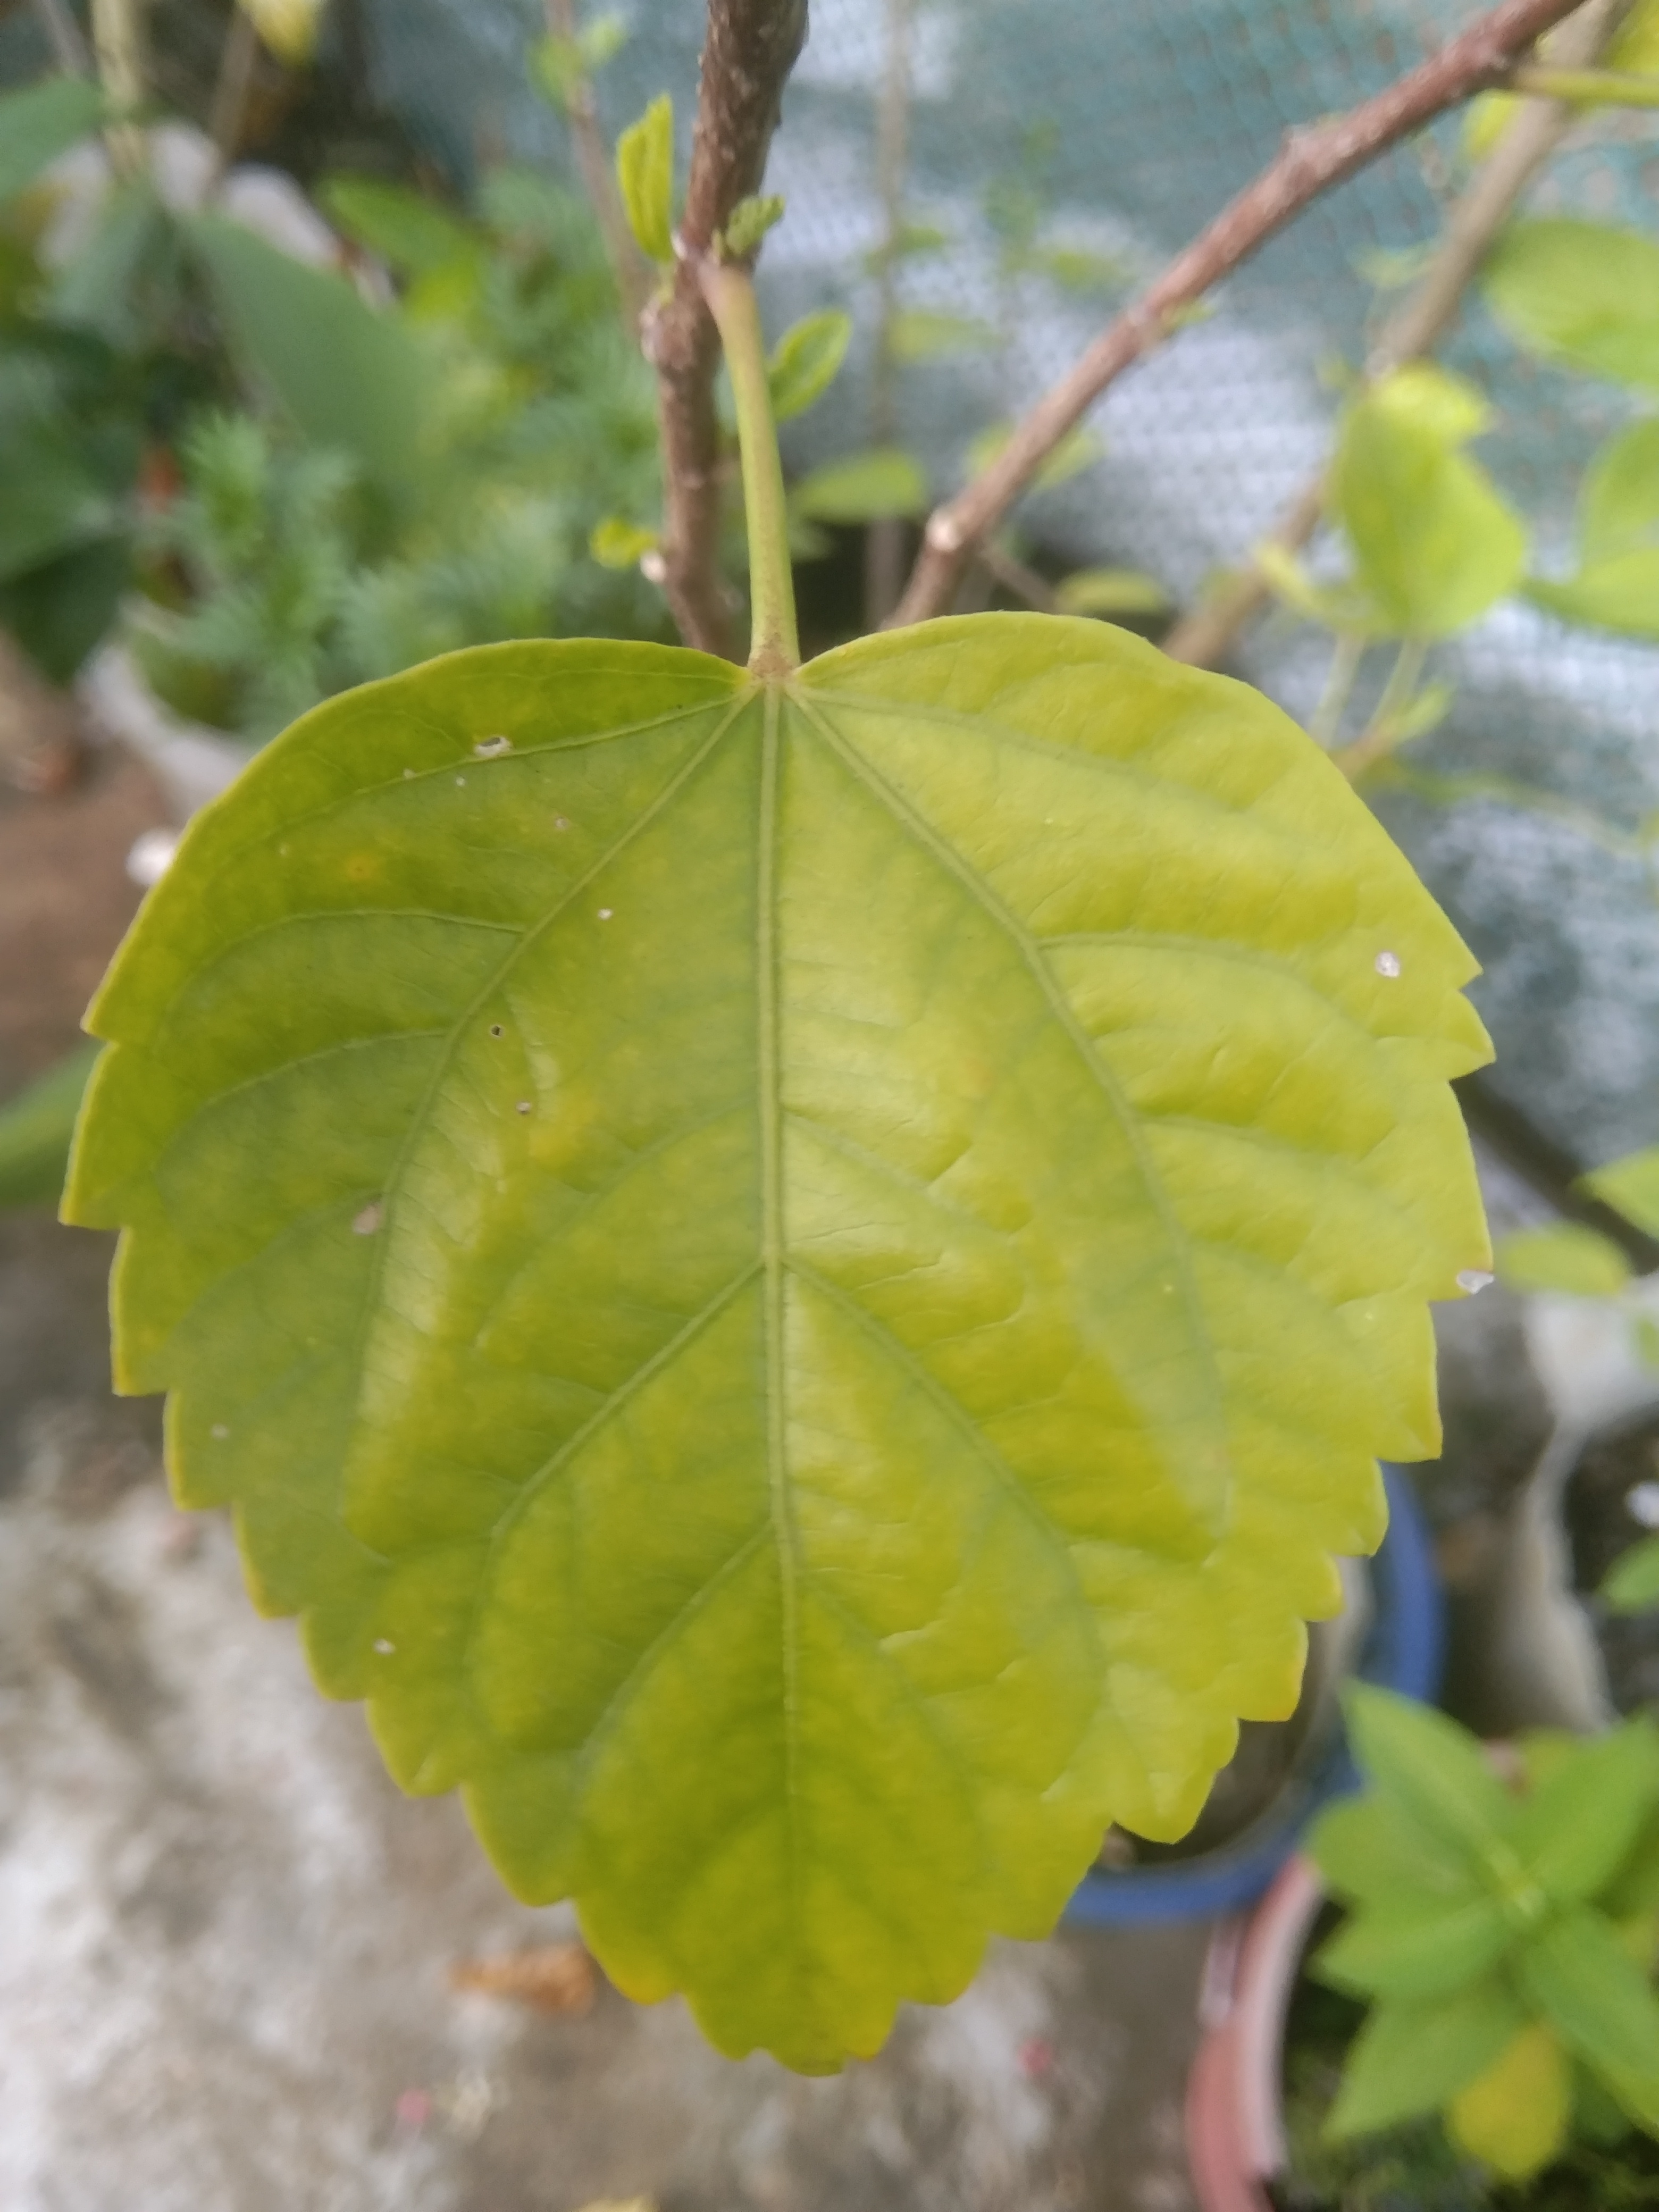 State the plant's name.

hibiscus
